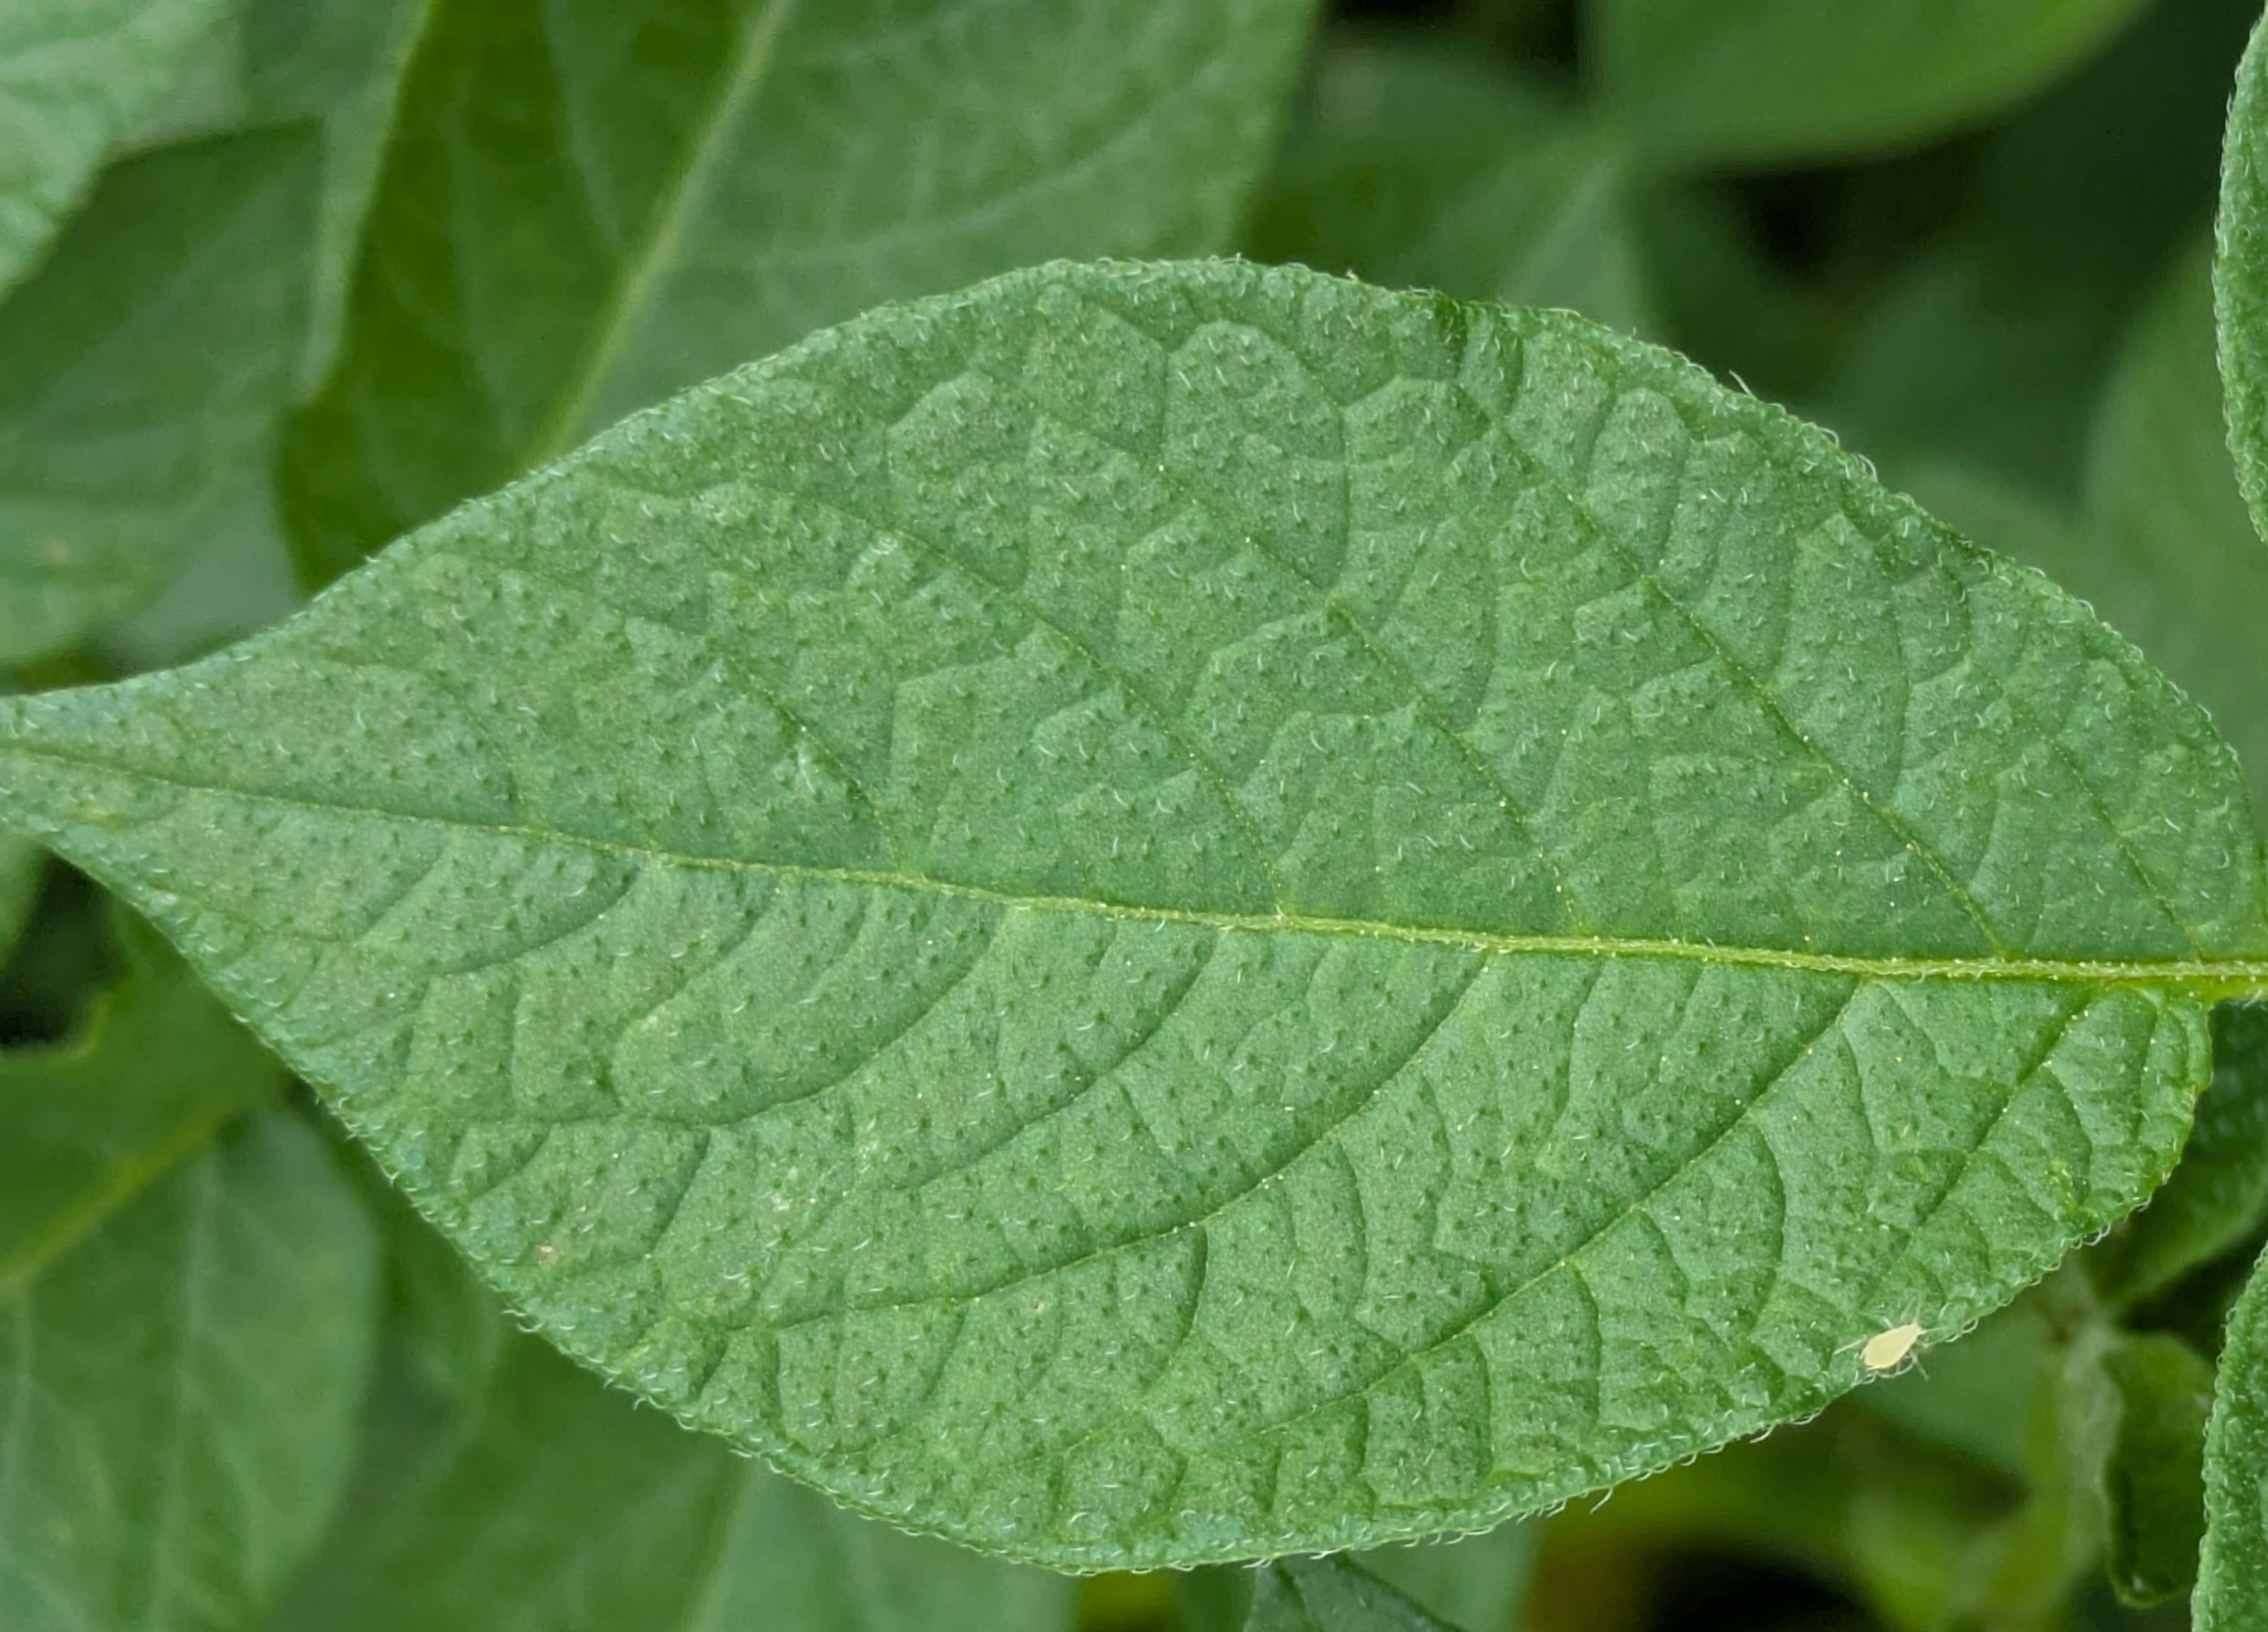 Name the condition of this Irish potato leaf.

healthy
